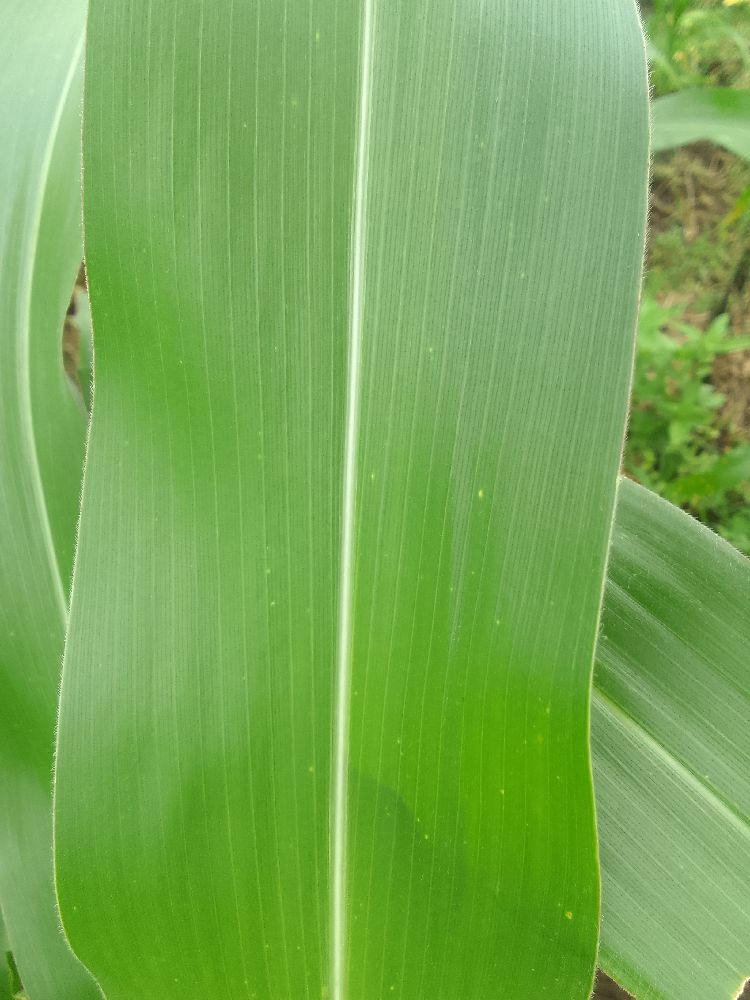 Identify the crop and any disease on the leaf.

maize, healthy
